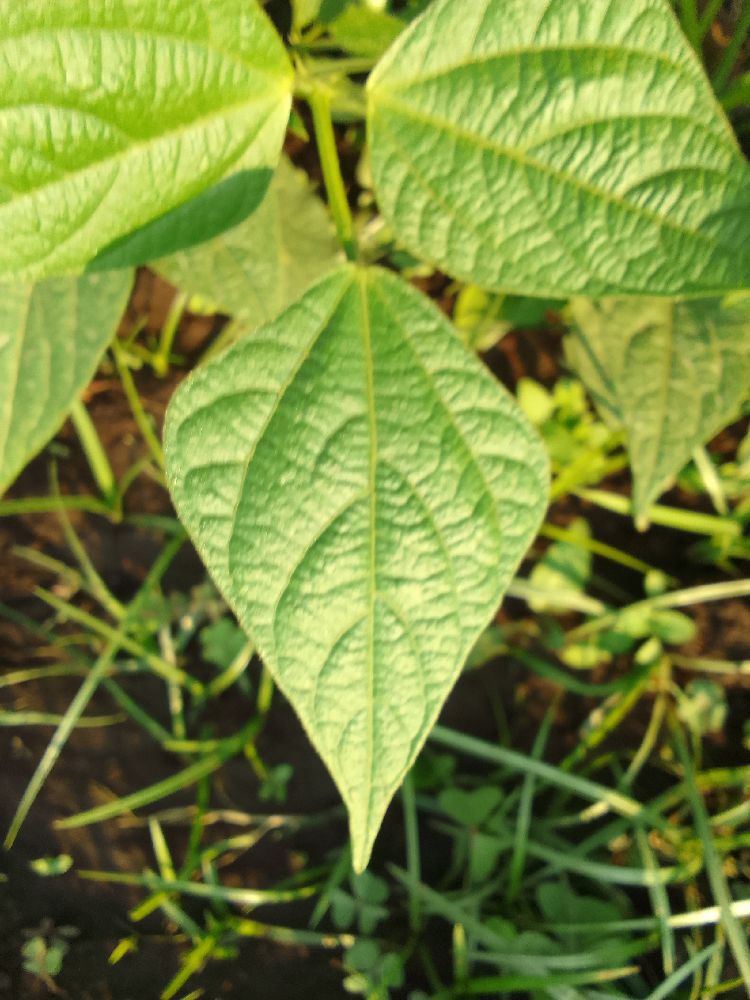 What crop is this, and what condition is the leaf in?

common bean, healthy
